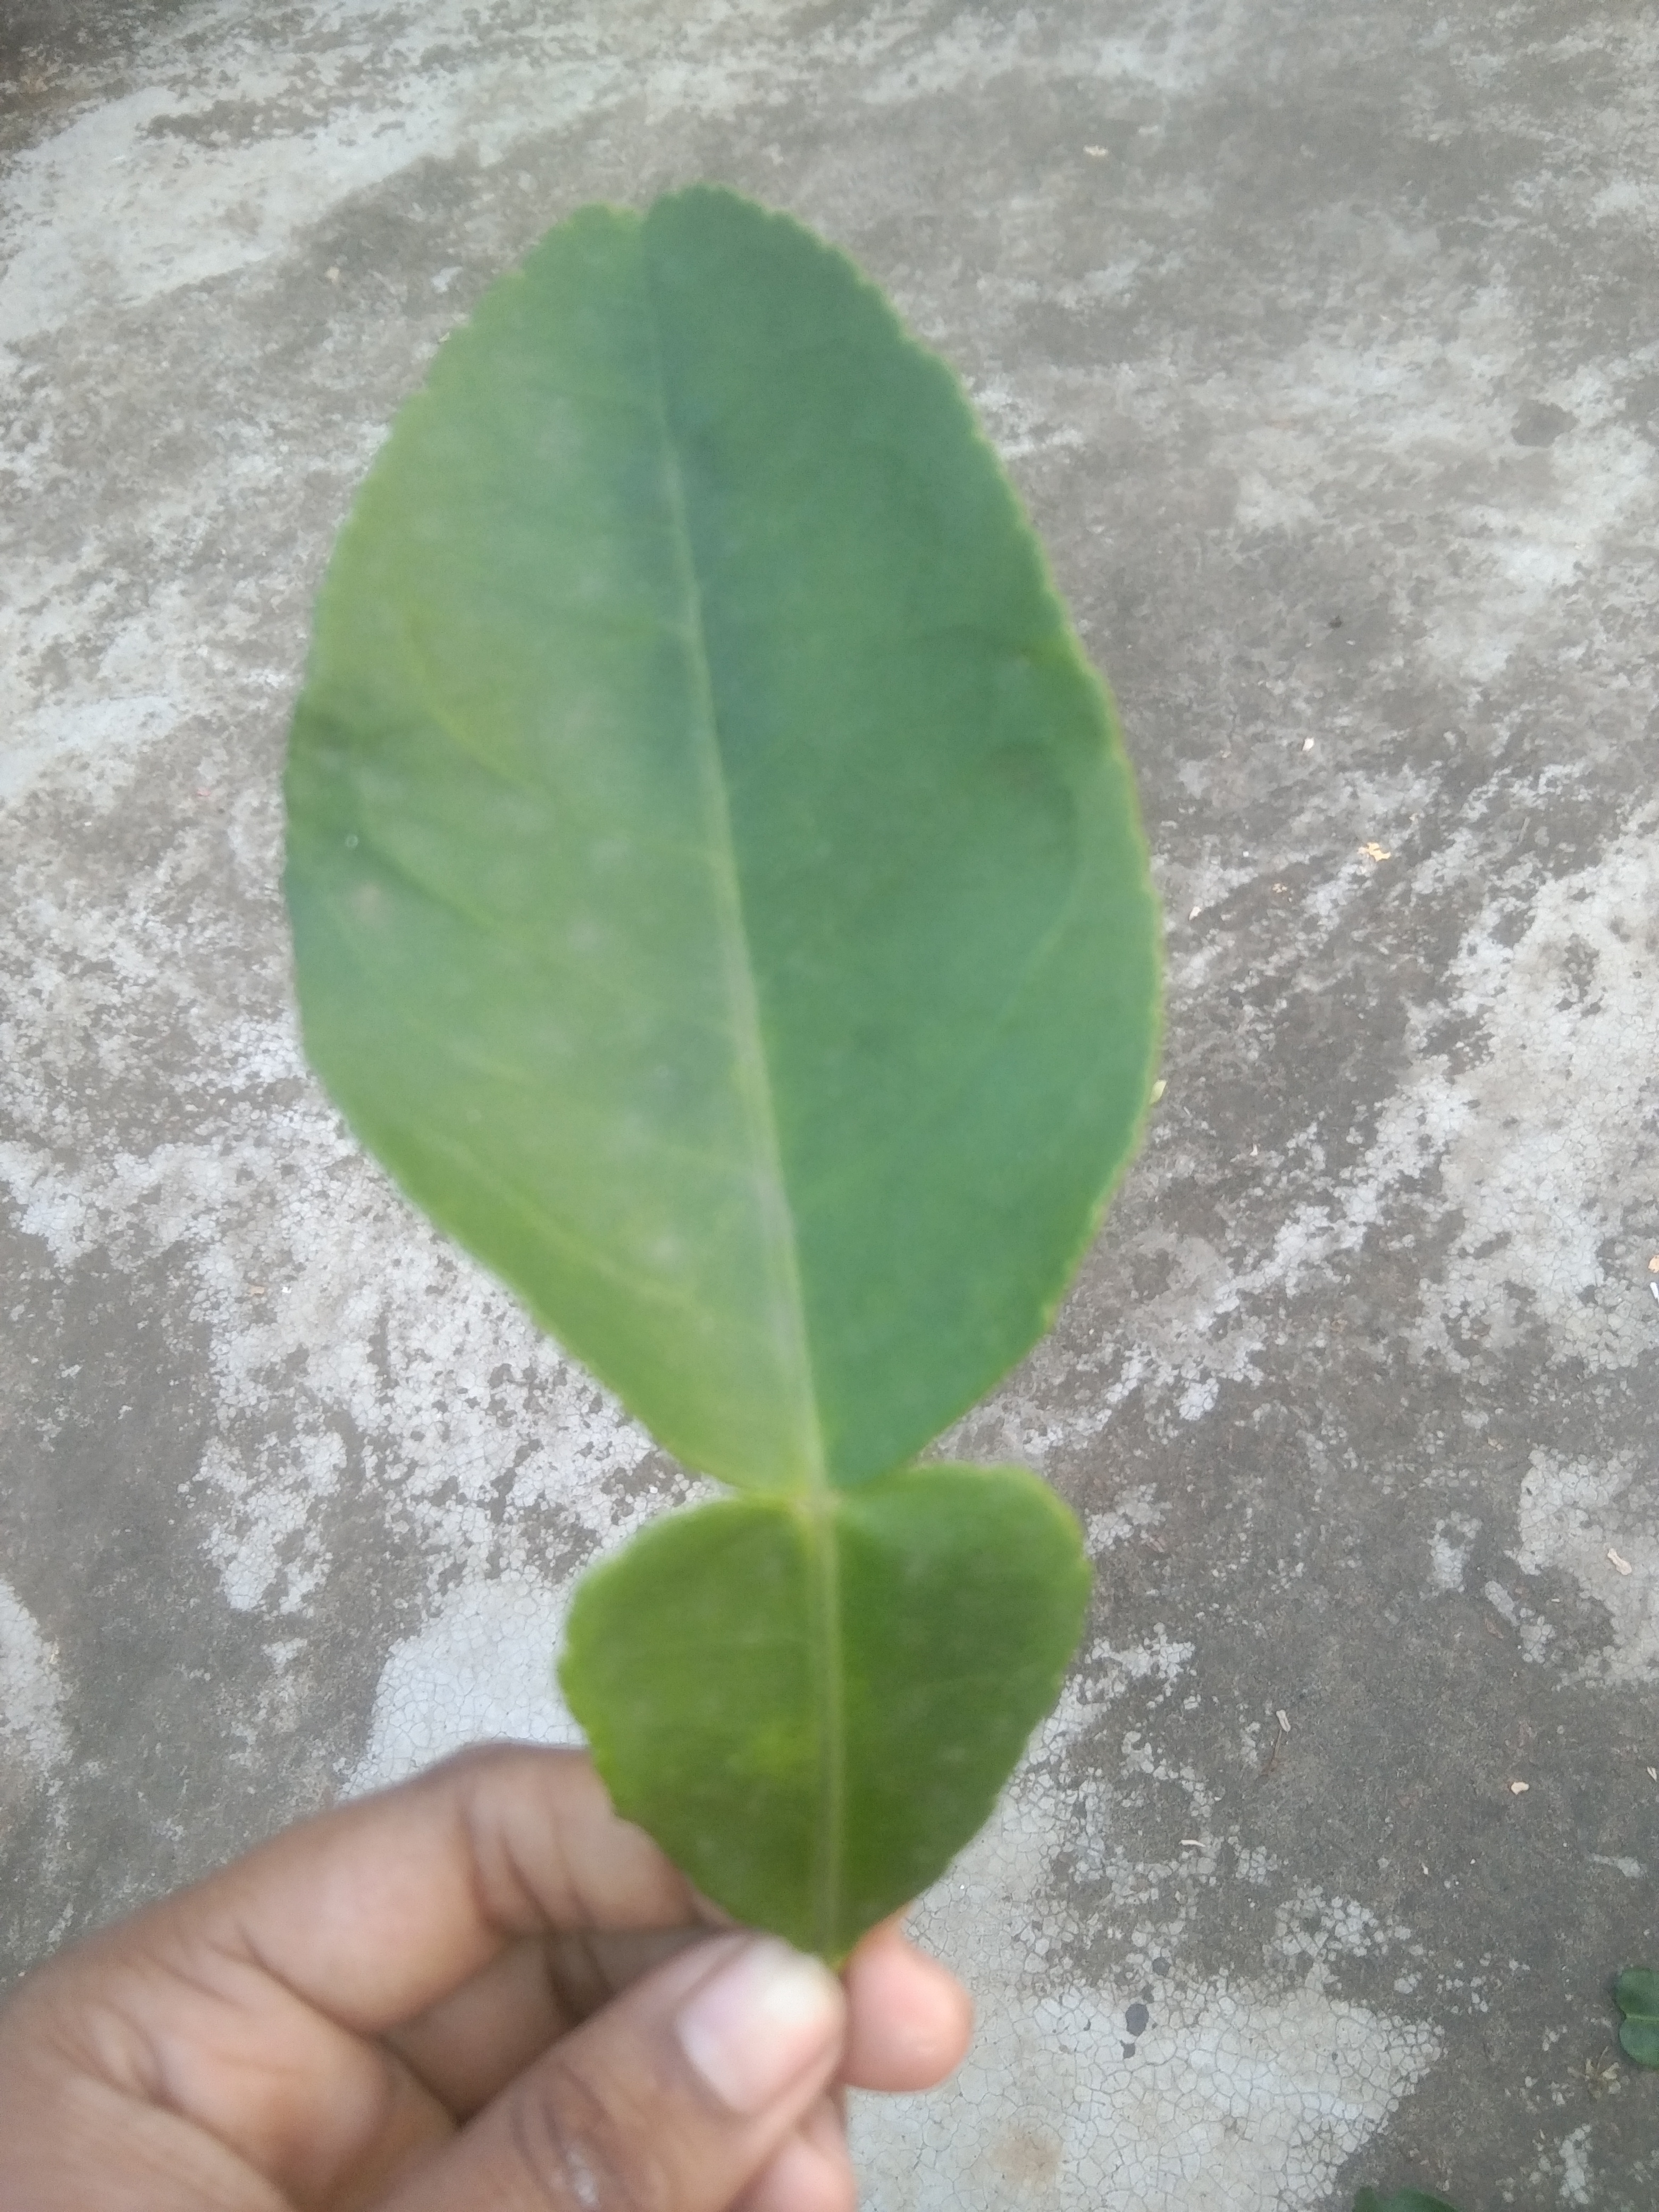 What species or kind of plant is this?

lemon
